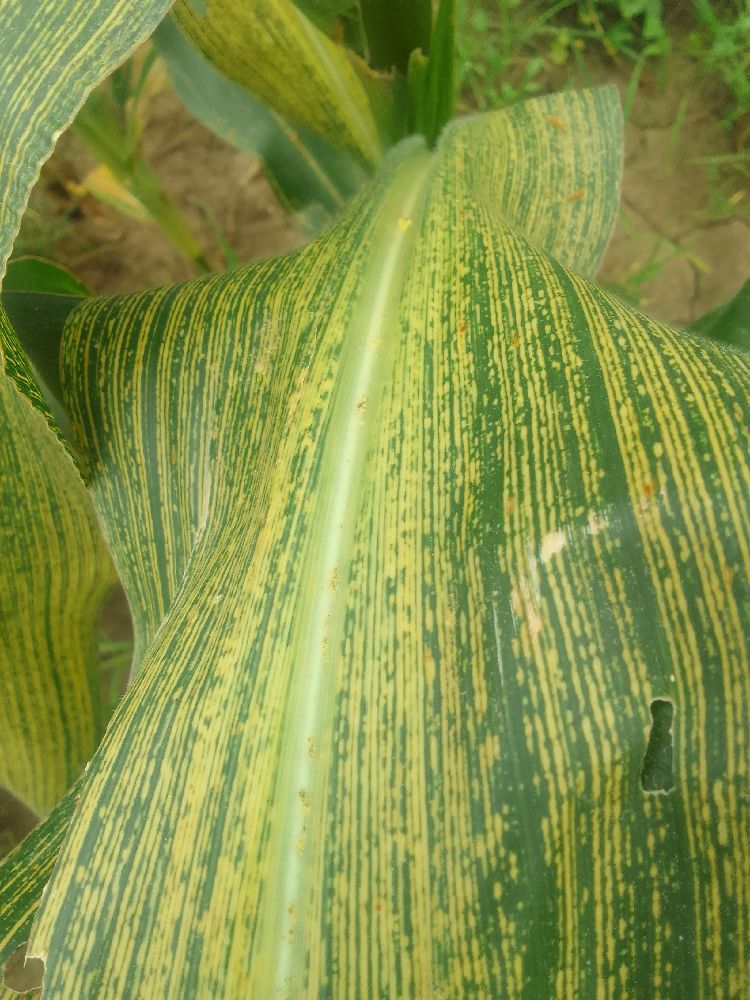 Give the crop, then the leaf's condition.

maize, maize streak virus
